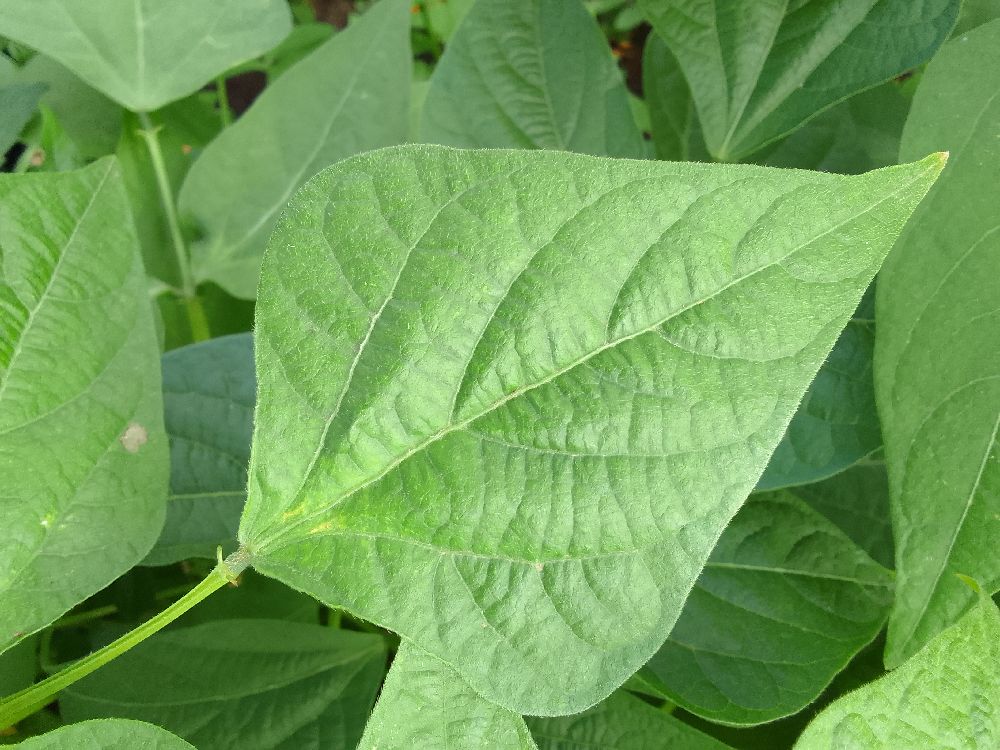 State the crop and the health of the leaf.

common bean, healthy
